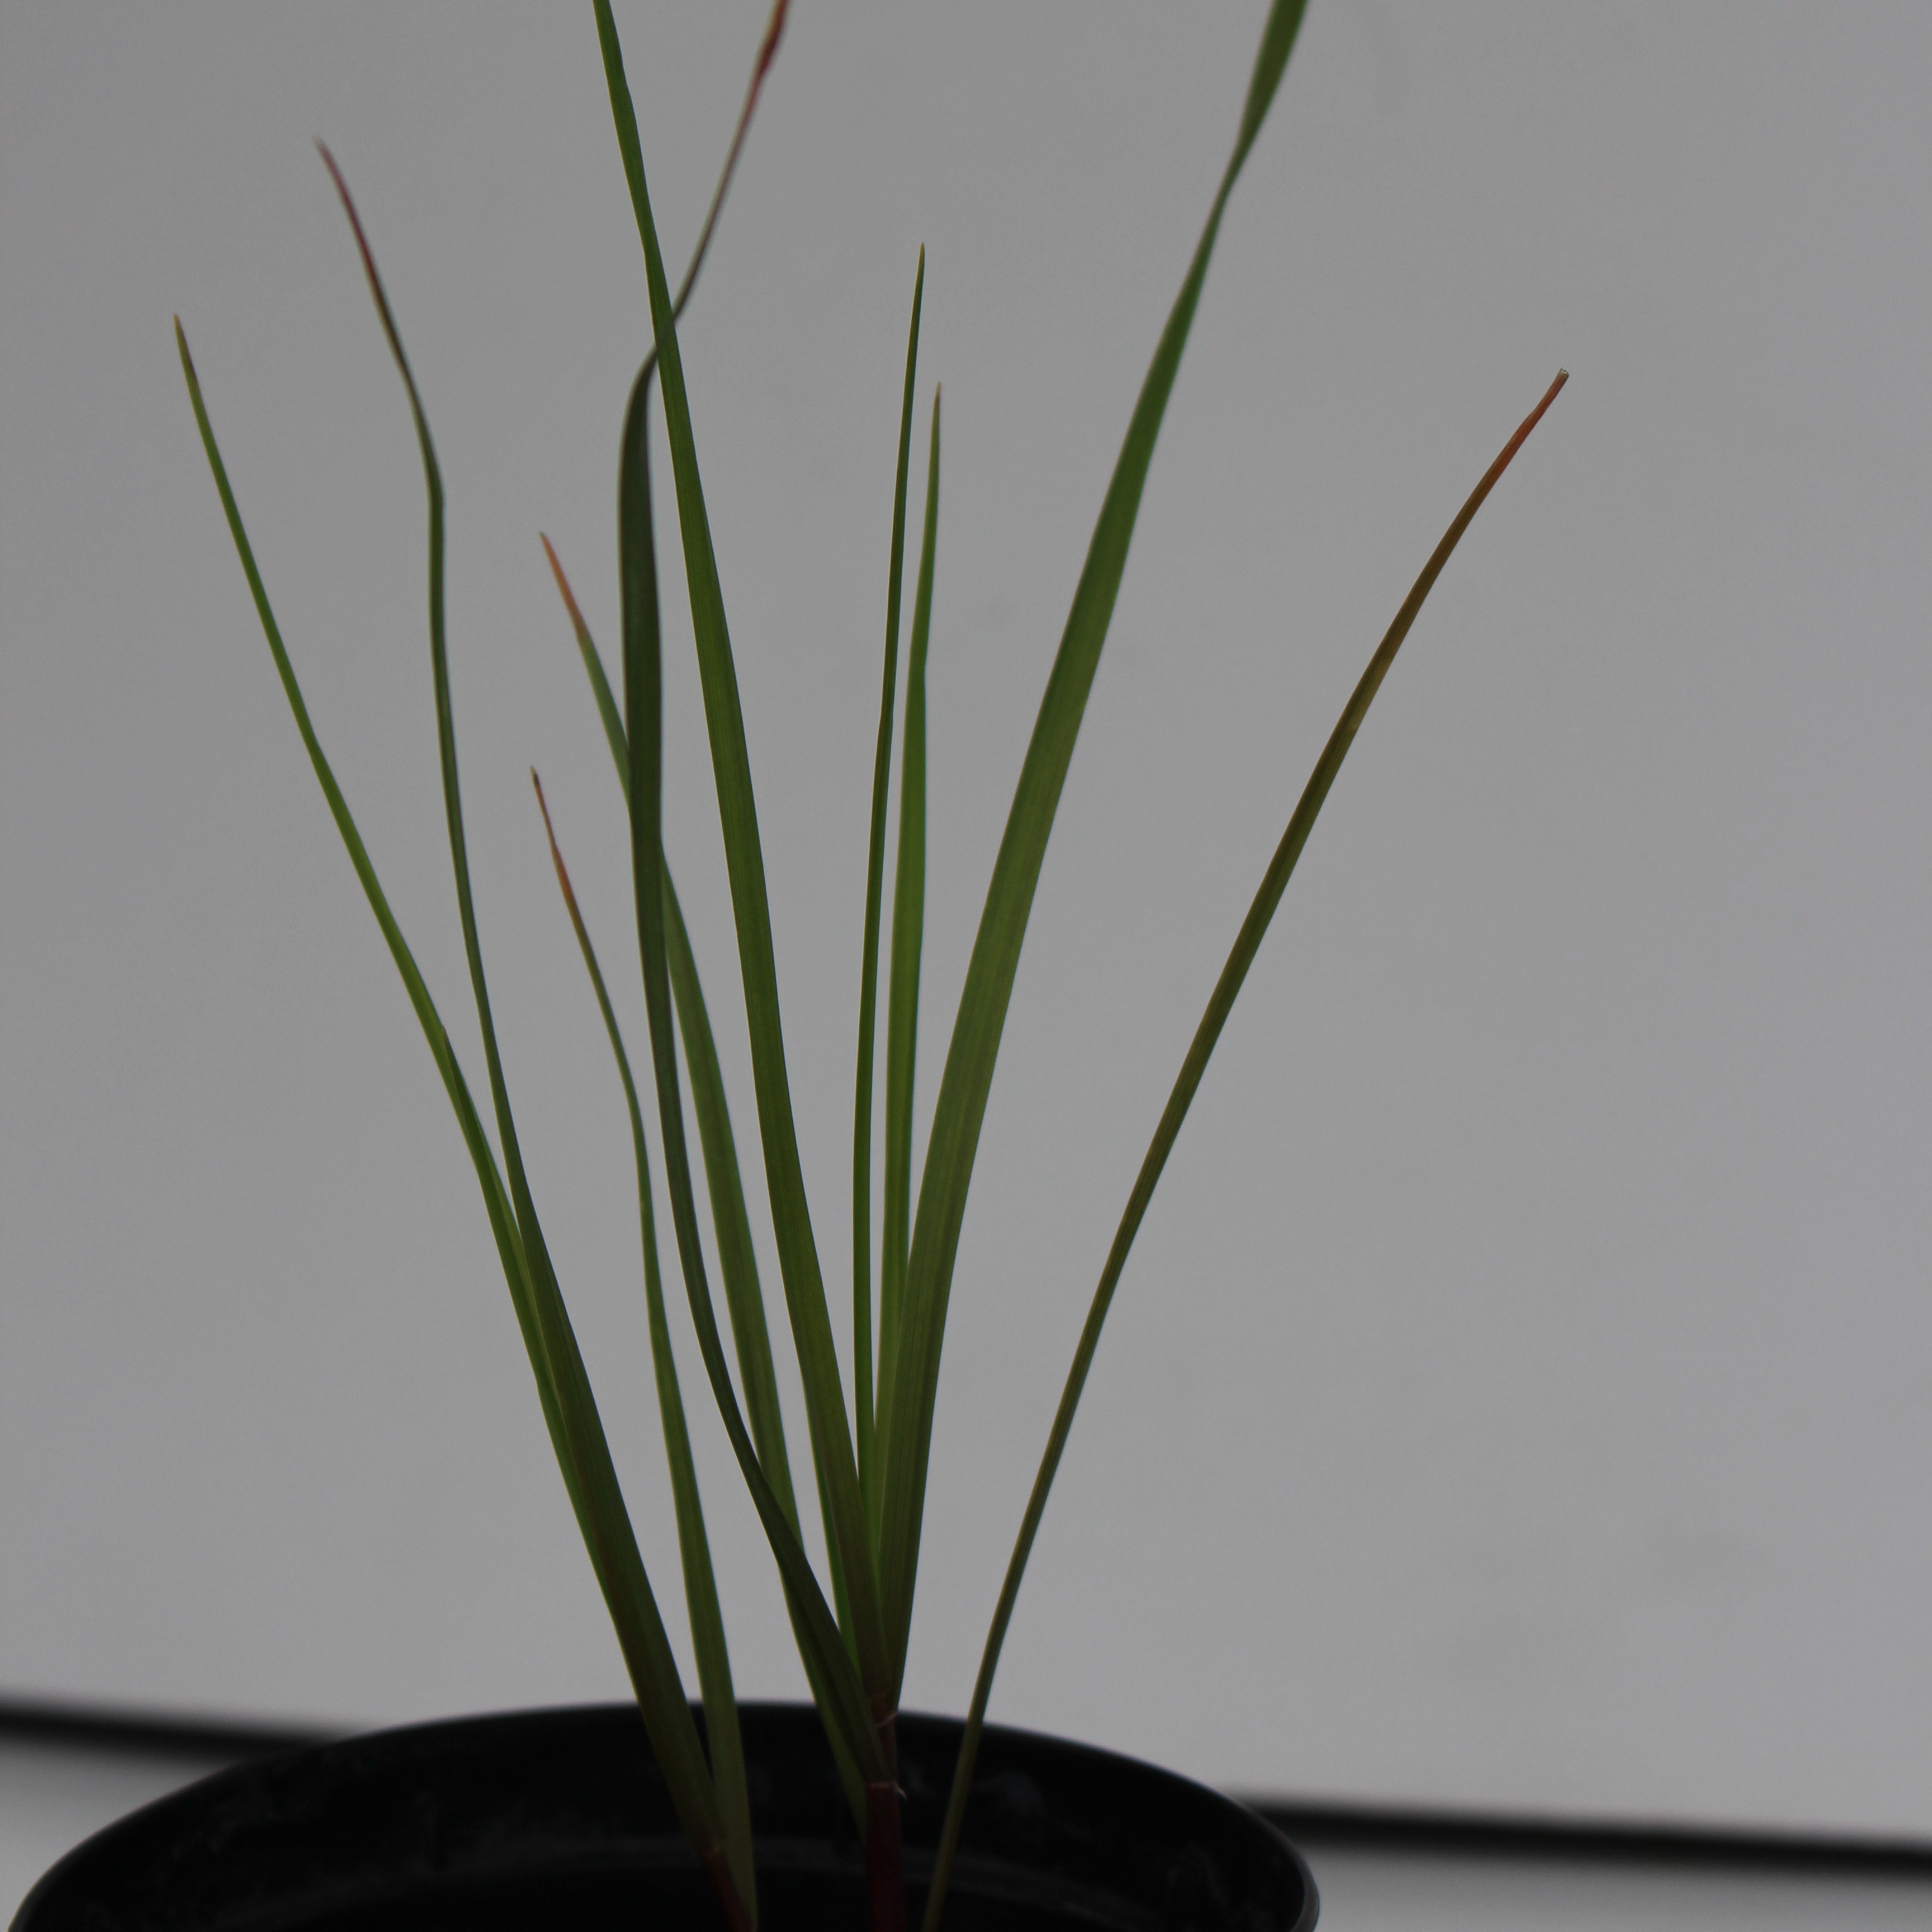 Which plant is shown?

Lolium multiflorum
